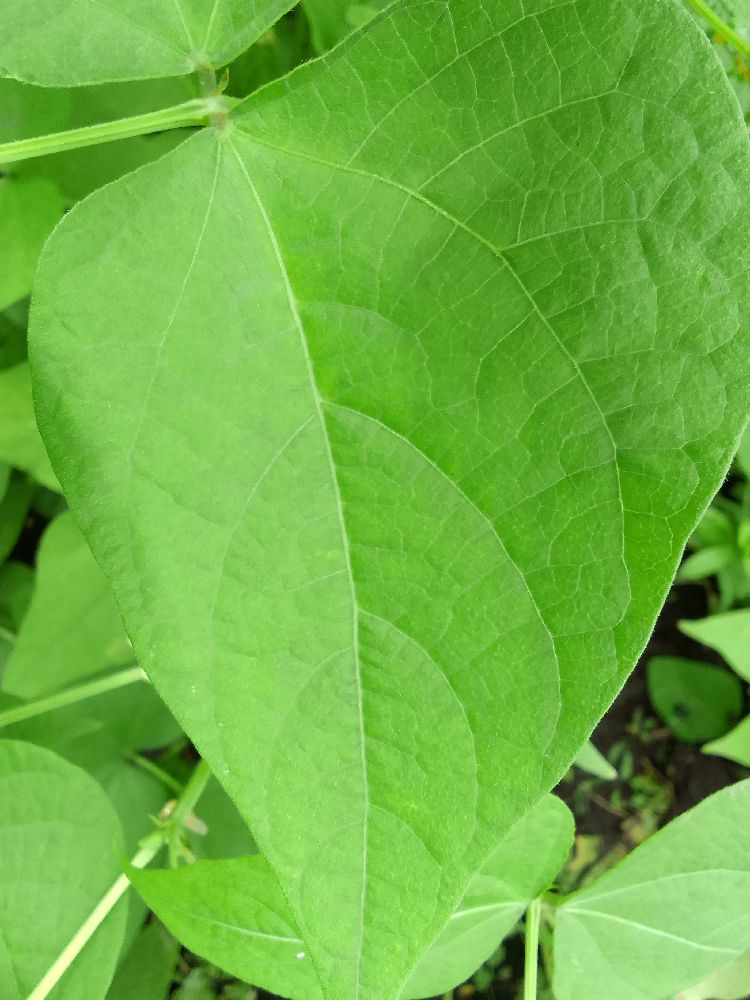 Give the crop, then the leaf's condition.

common bean, healthy
